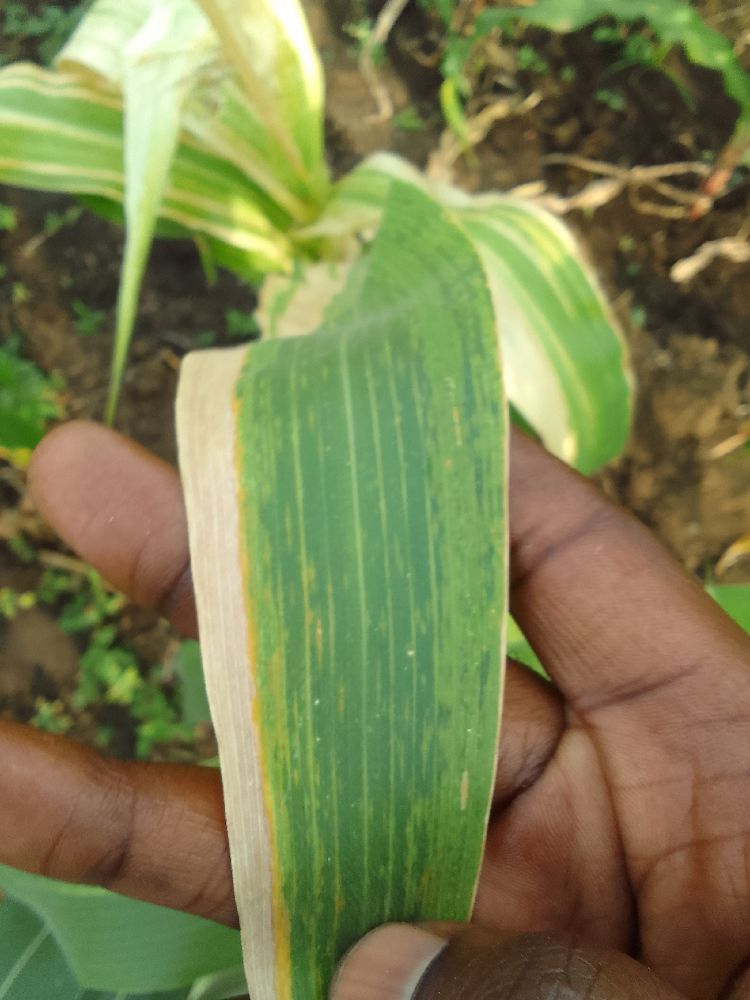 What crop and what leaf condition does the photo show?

maize, maize lethal necrosis
